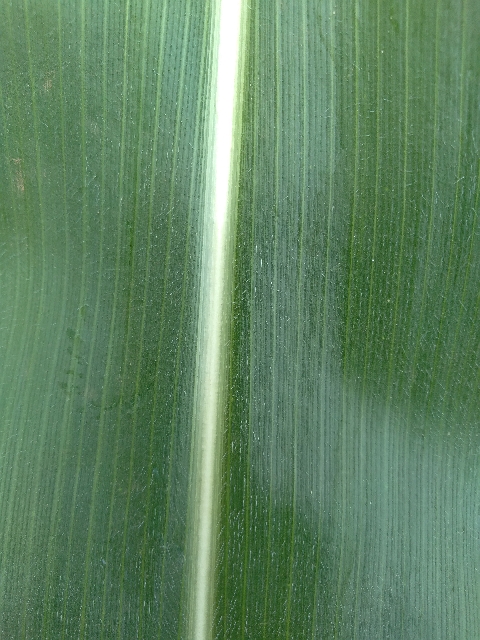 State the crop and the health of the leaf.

maize, healthy
